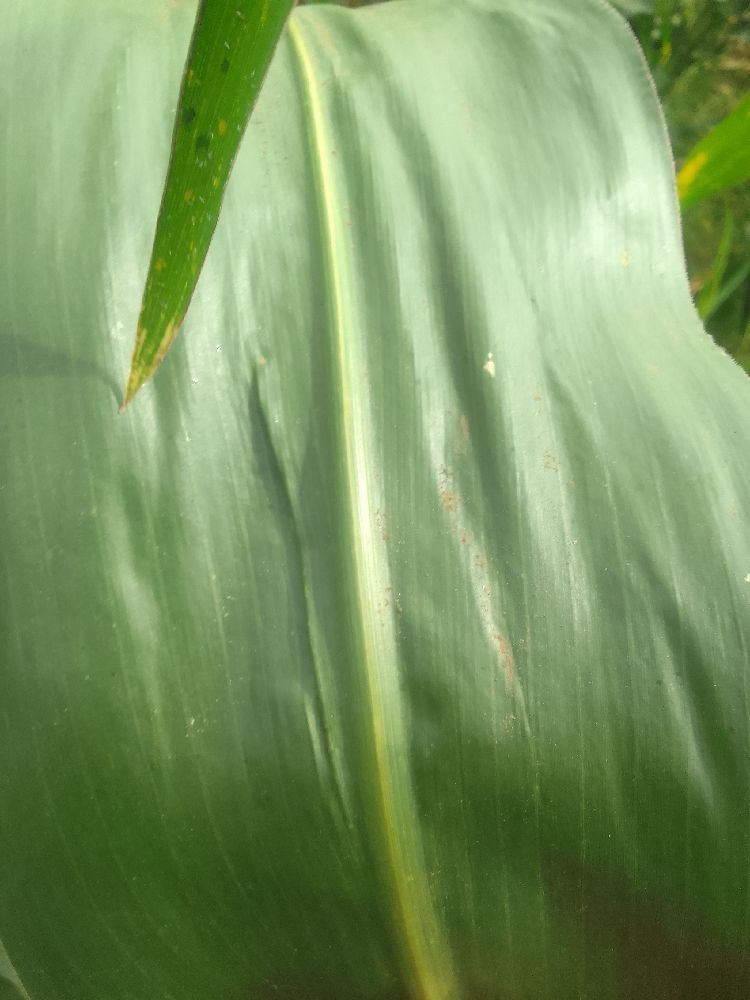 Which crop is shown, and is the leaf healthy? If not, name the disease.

maize, healthy
